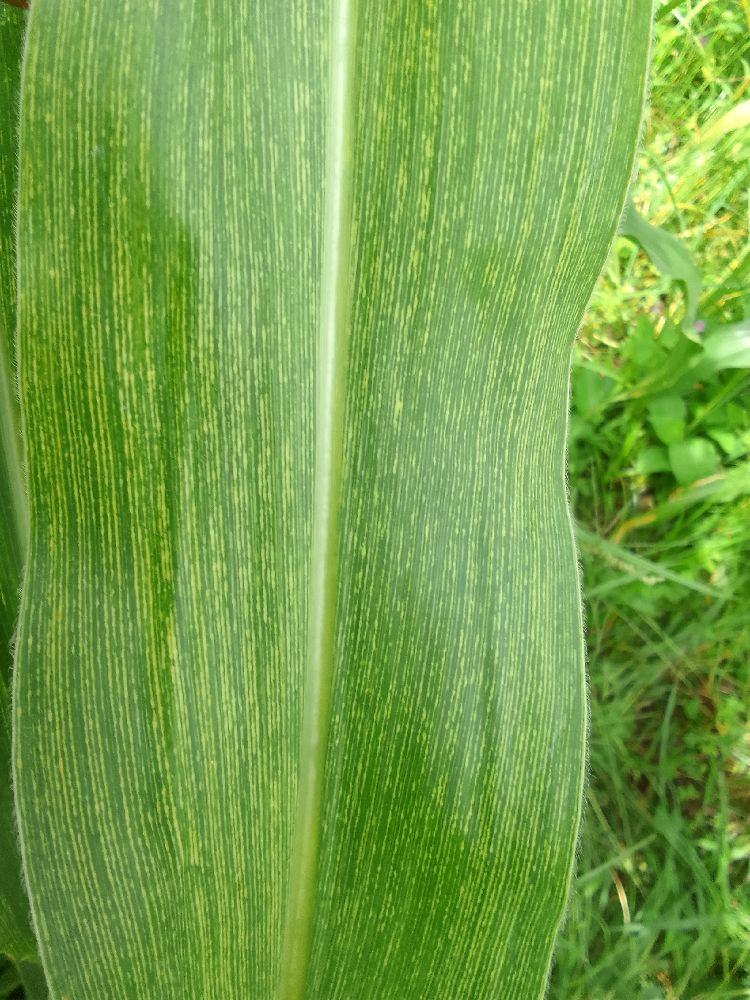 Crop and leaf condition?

maize, maize streak virus
